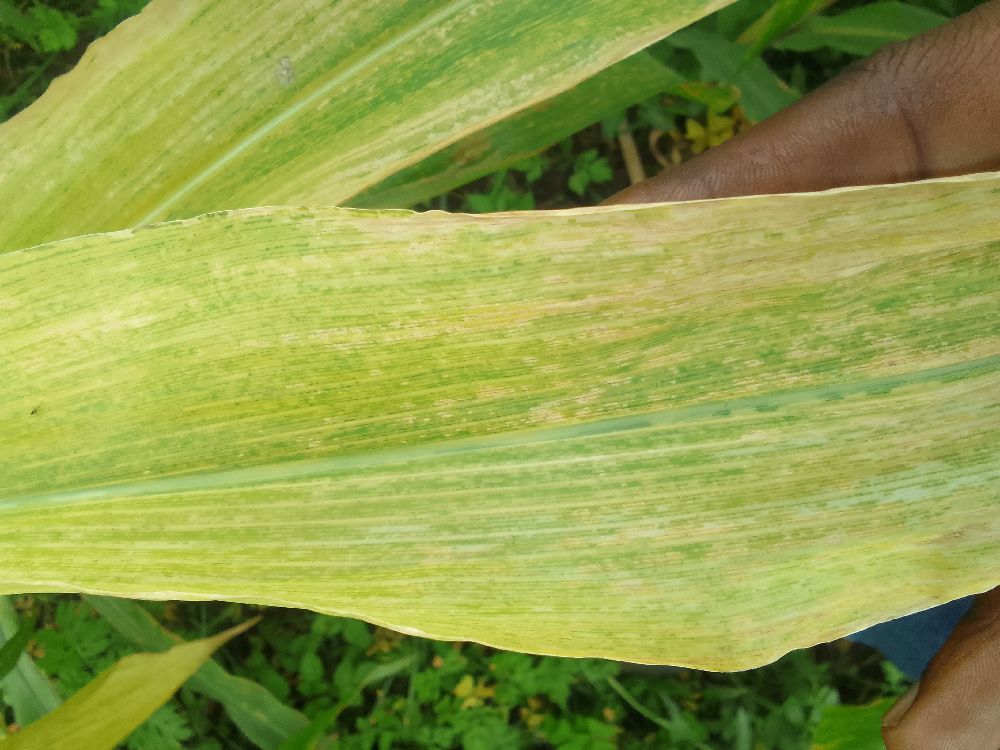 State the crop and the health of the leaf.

maize, maize lethal necrosis
